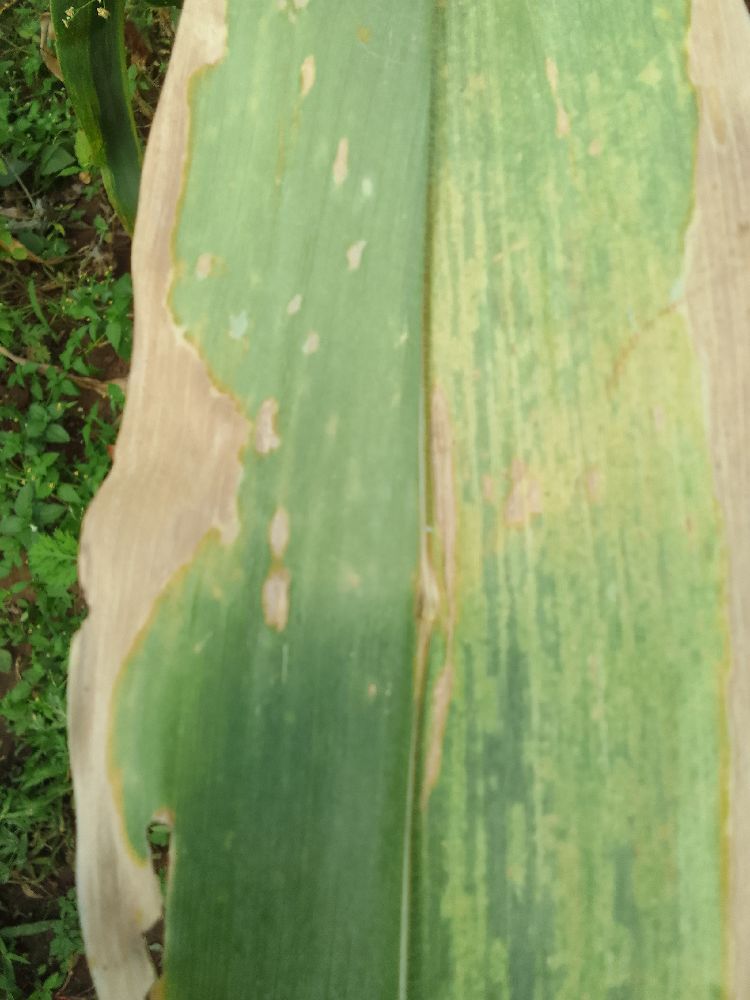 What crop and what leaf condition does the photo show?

maize, maize lethal necrosis
